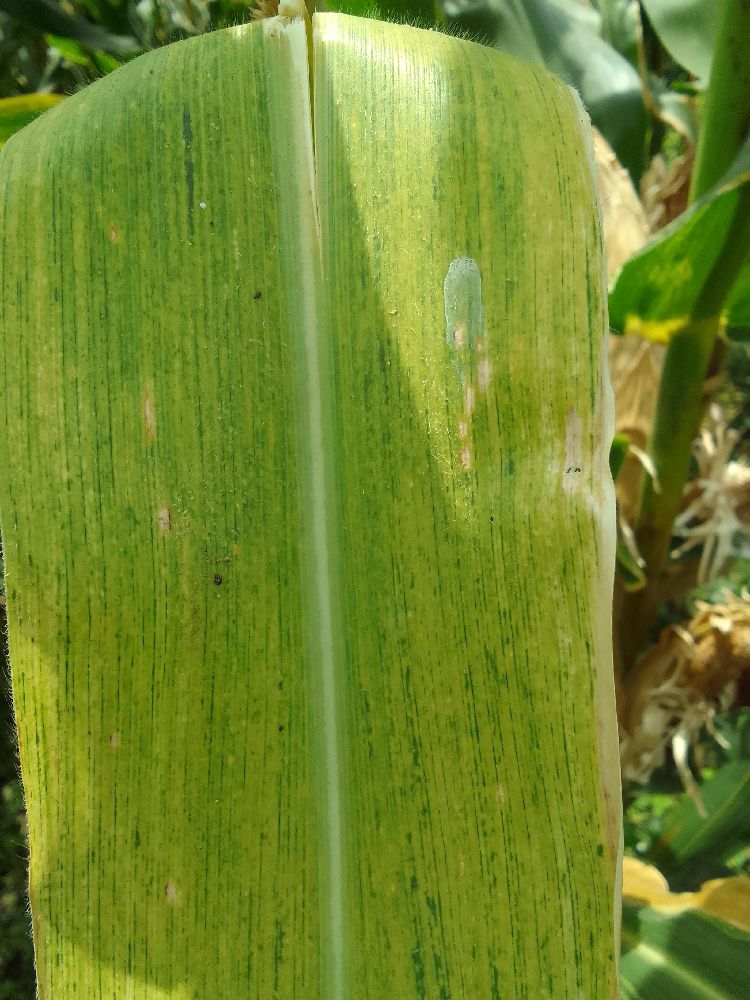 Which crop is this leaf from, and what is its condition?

maize, maize lethal necrosis
